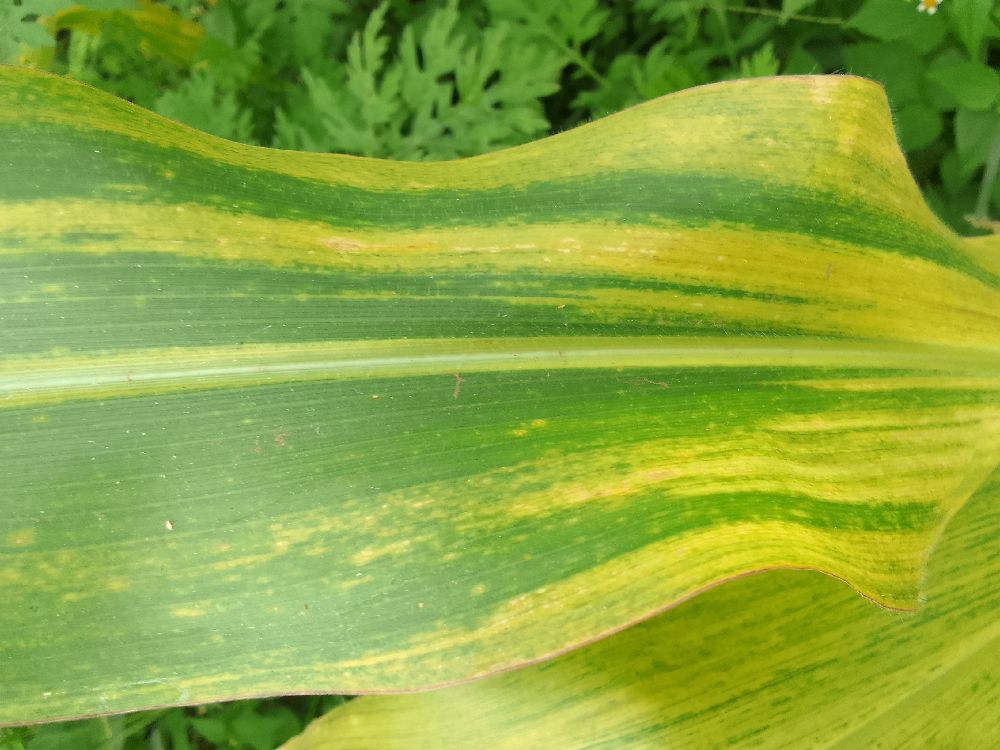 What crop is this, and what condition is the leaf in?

maize, maize lethal necrosis
